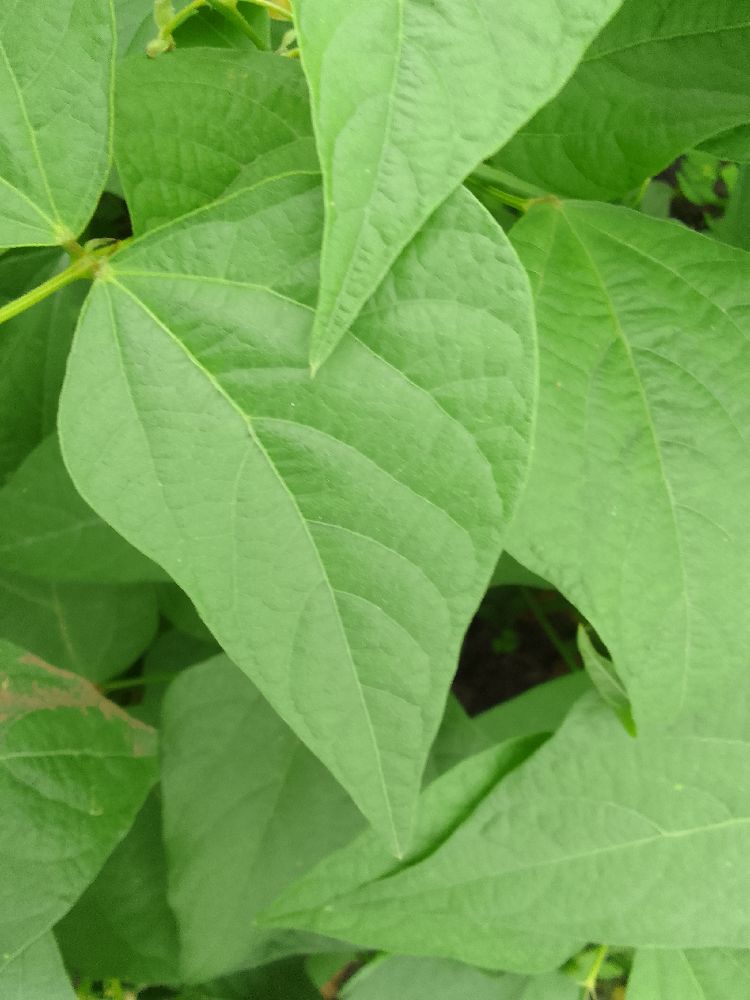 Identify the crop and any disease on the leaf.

common bean, healthy
